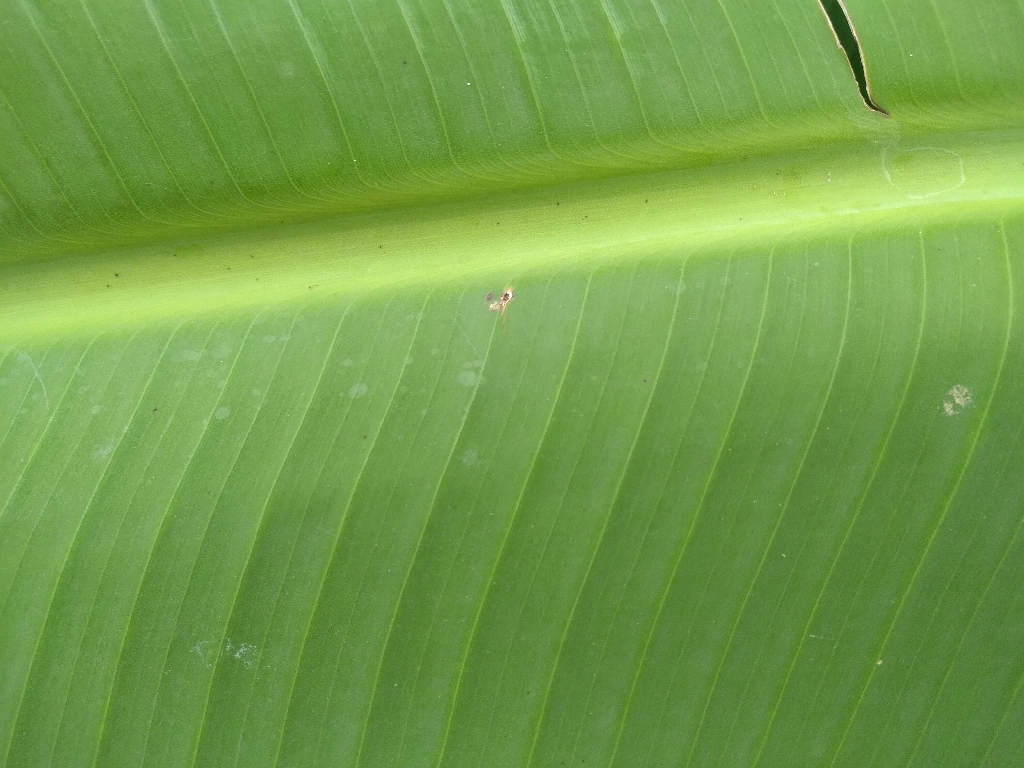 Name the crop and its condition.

banana, healthy
